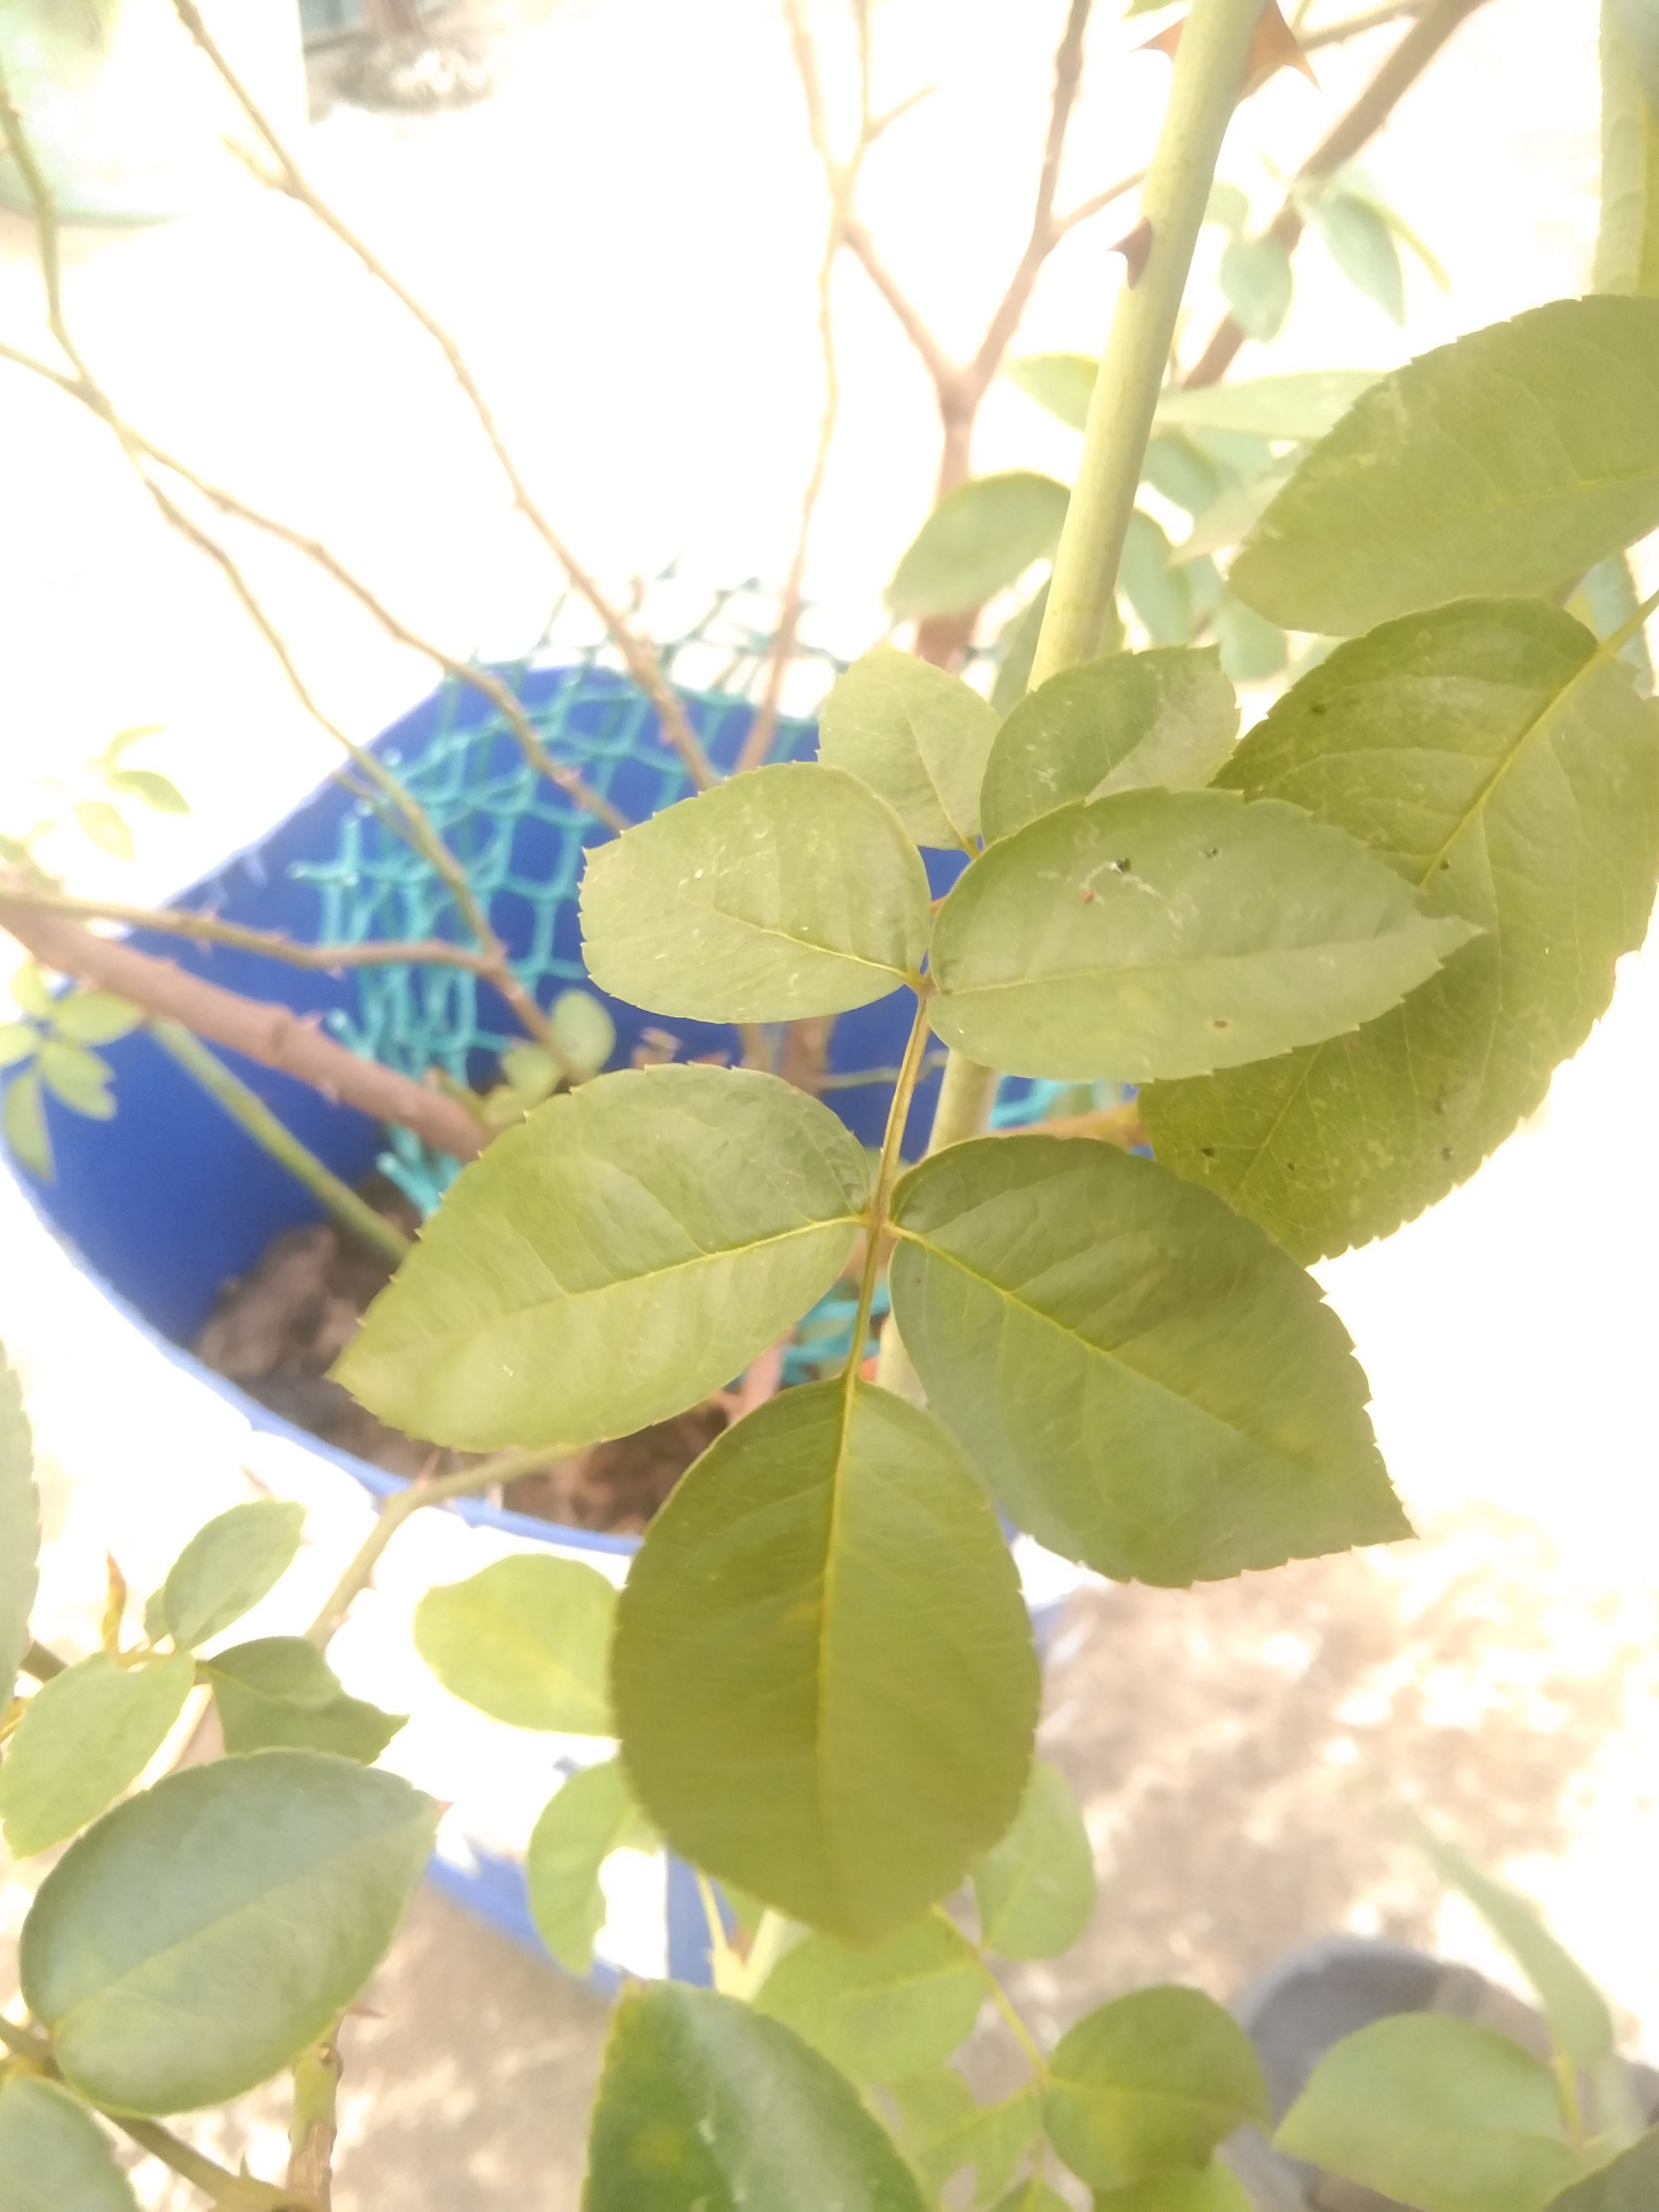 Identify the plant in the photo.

rose
